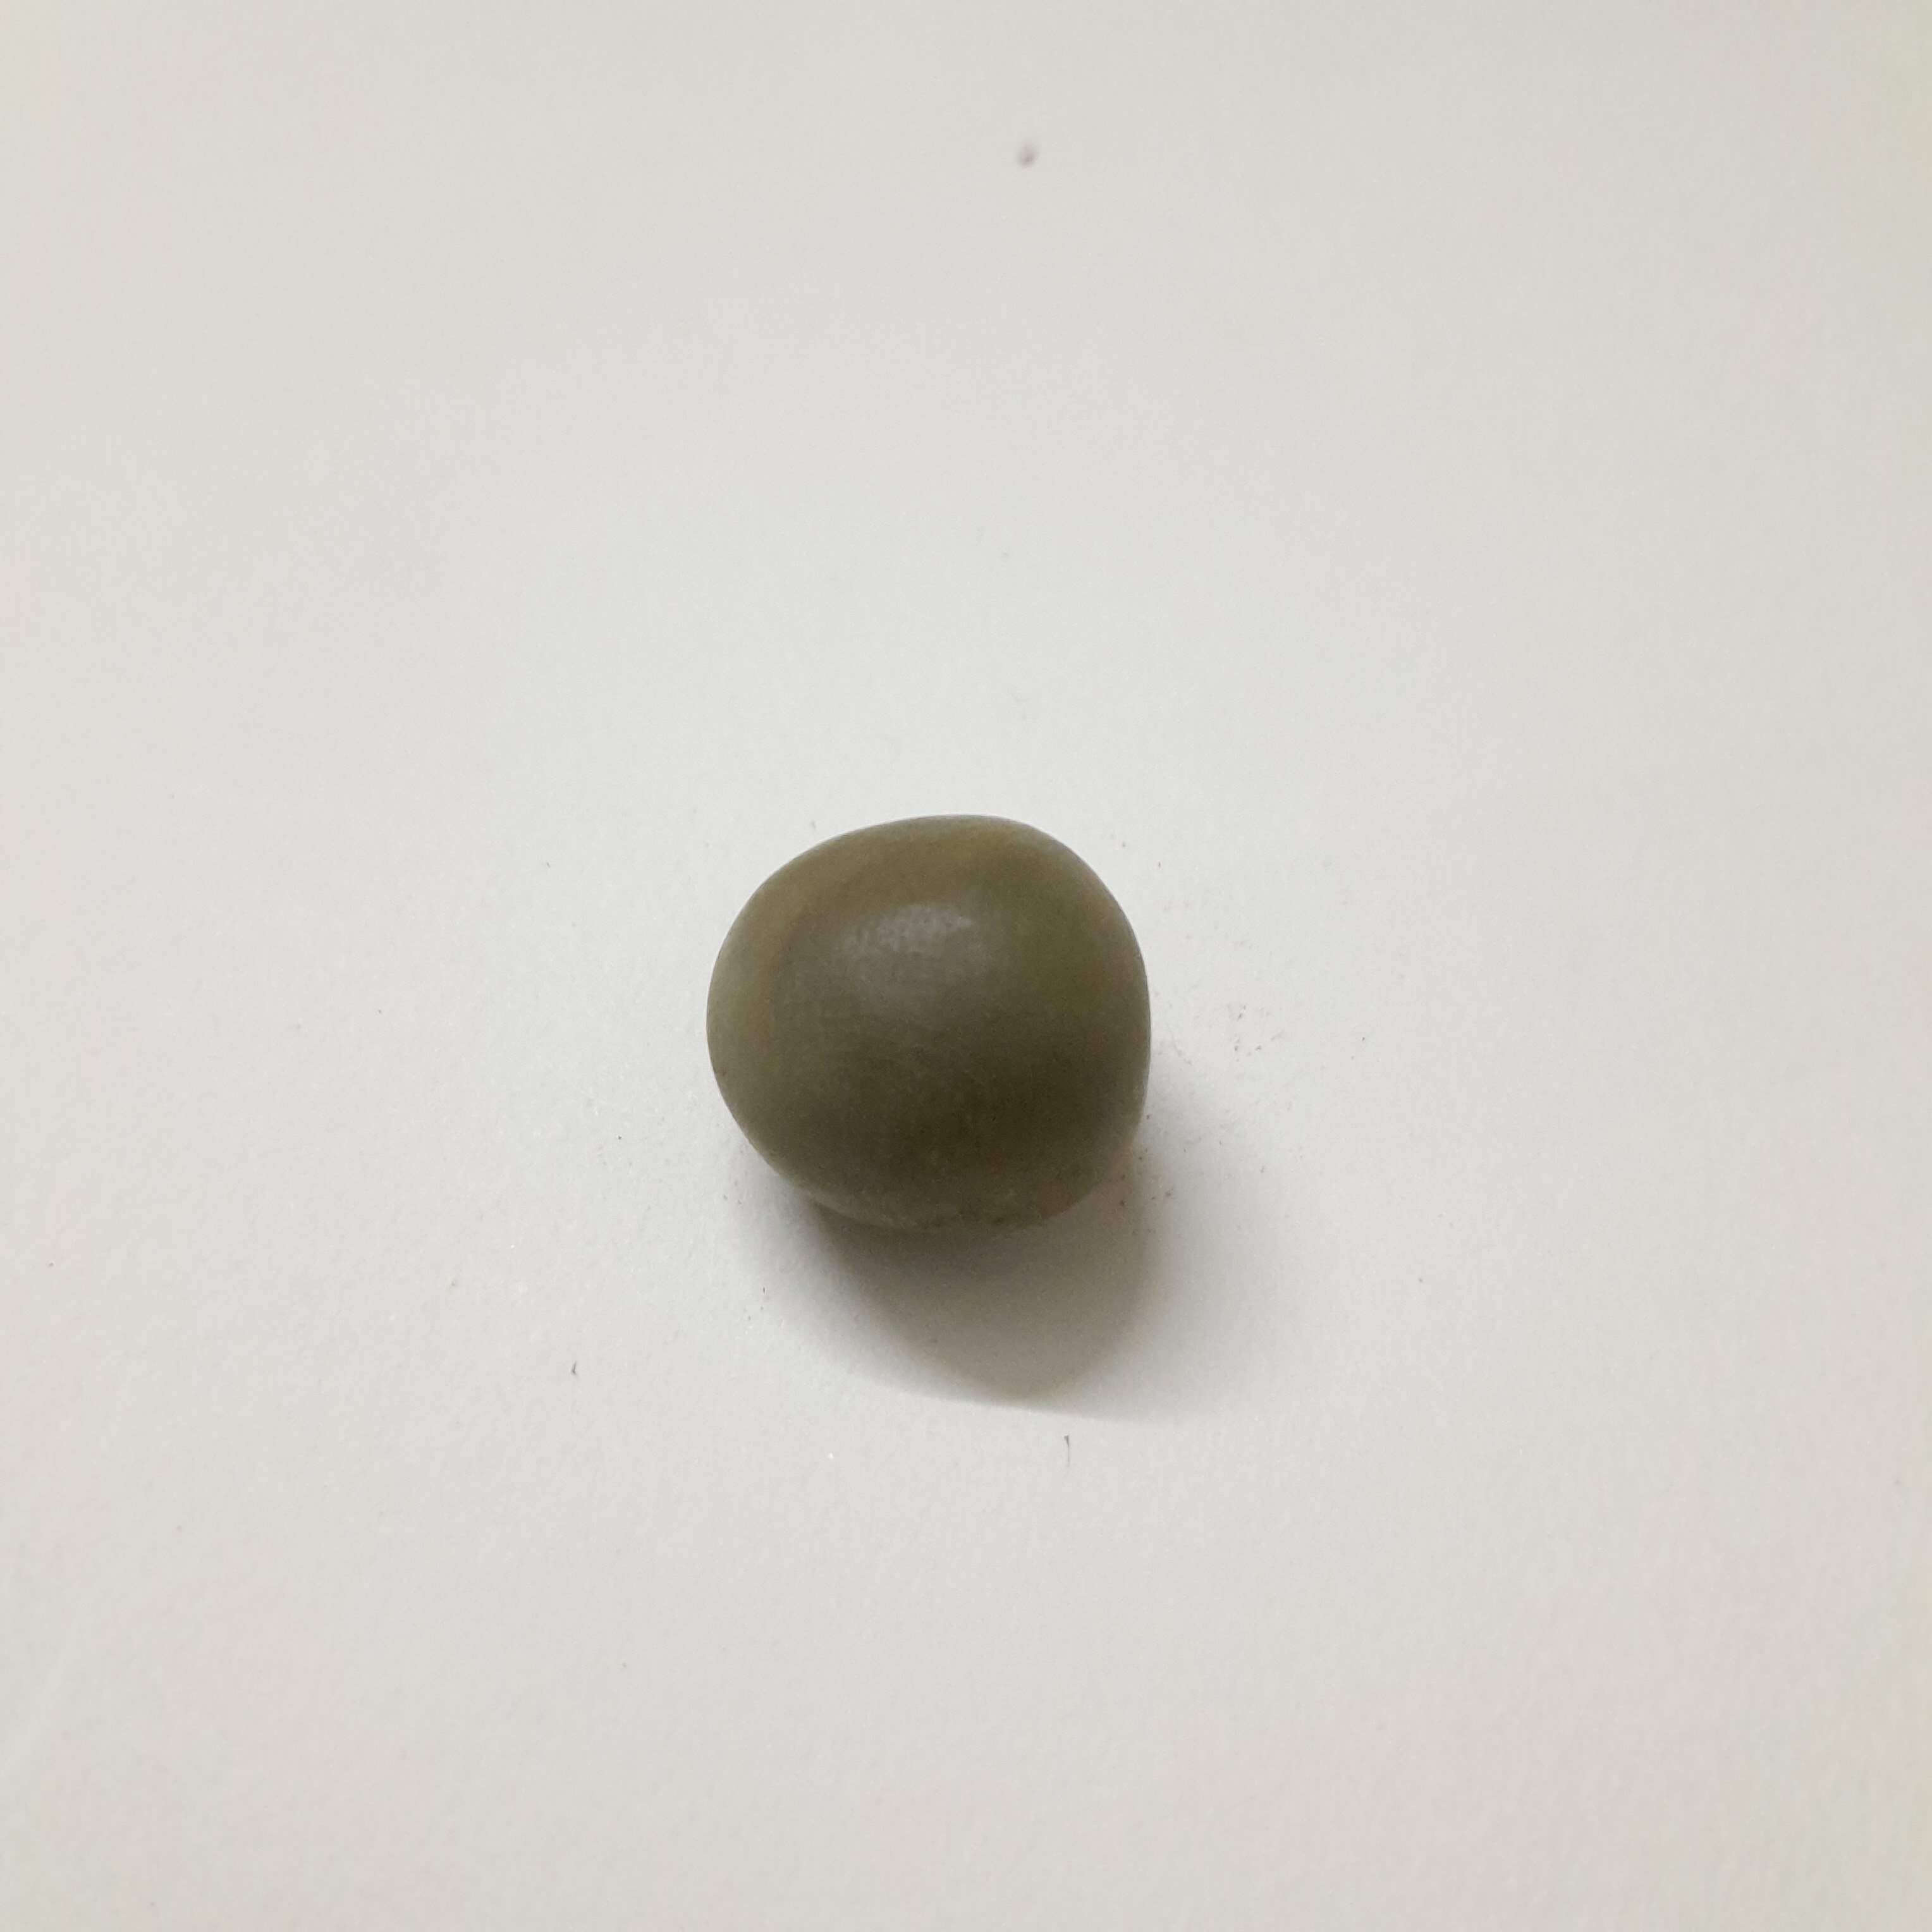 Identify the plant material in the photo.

sagargota
